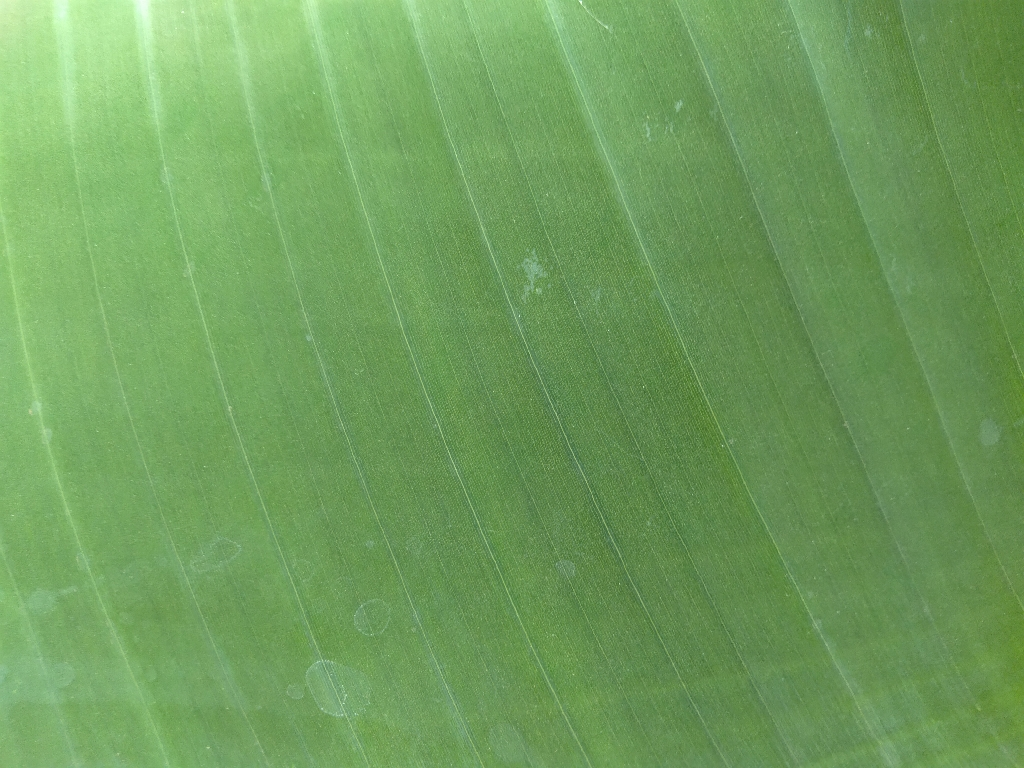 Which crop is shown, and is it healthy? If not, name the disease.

banana, healthy
